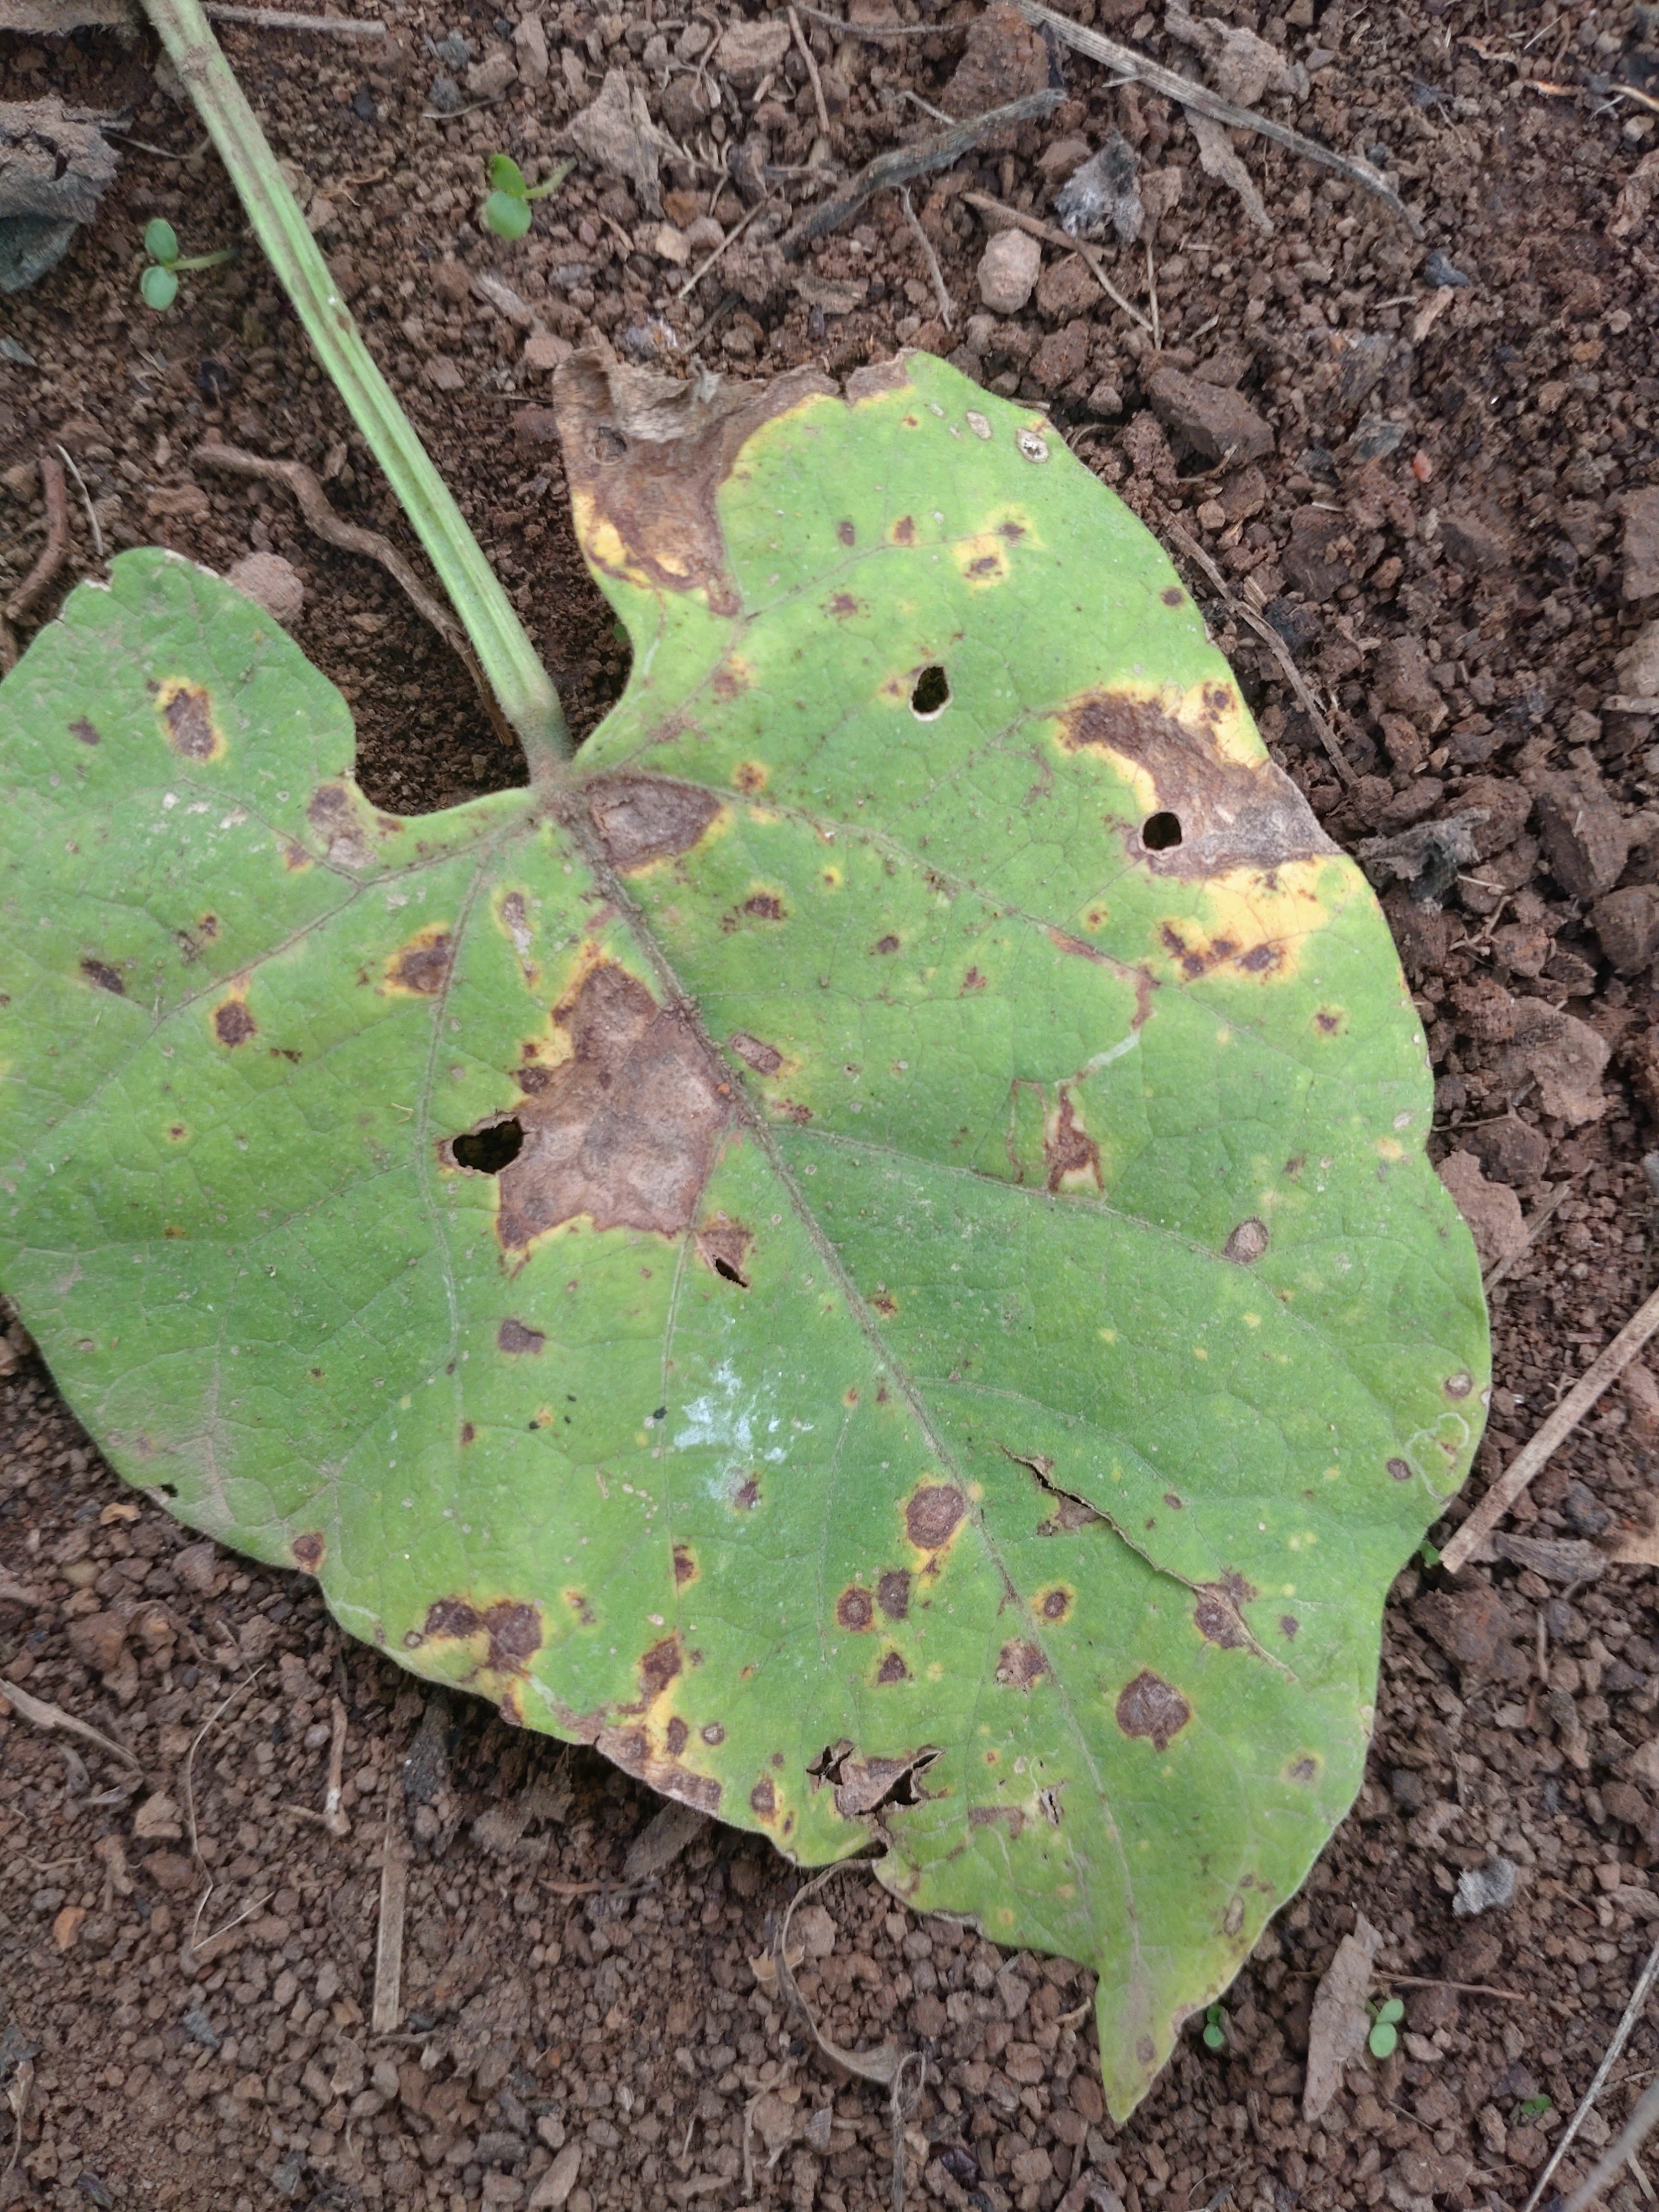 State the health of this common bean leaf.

rust
